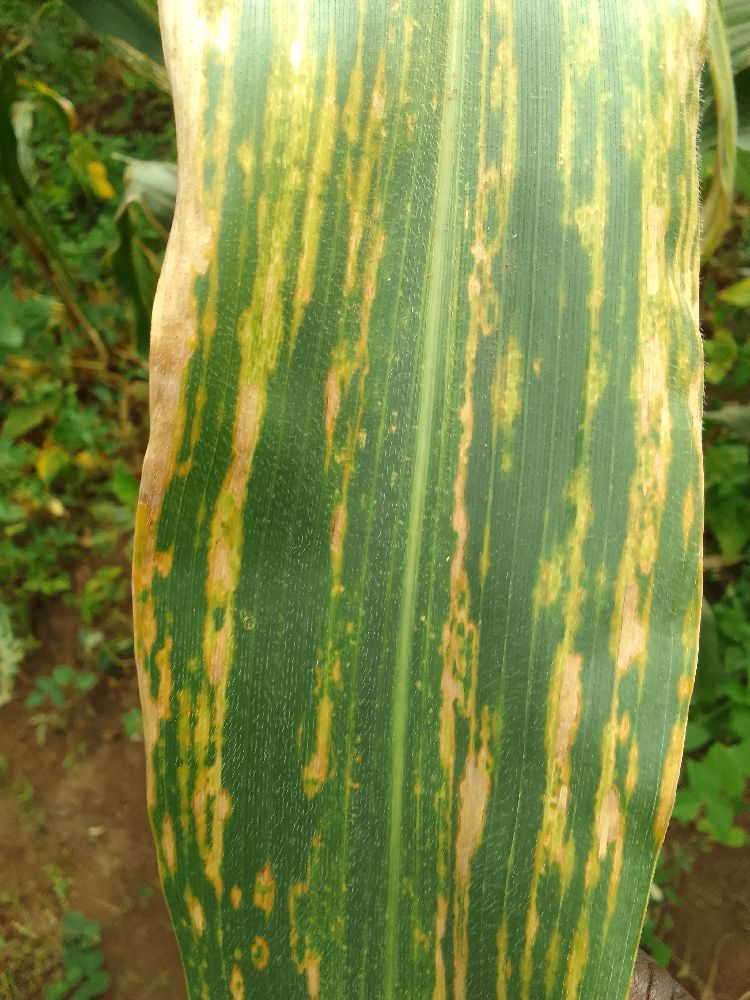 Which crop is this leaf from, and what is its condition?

maize, maize lethal necrosis
